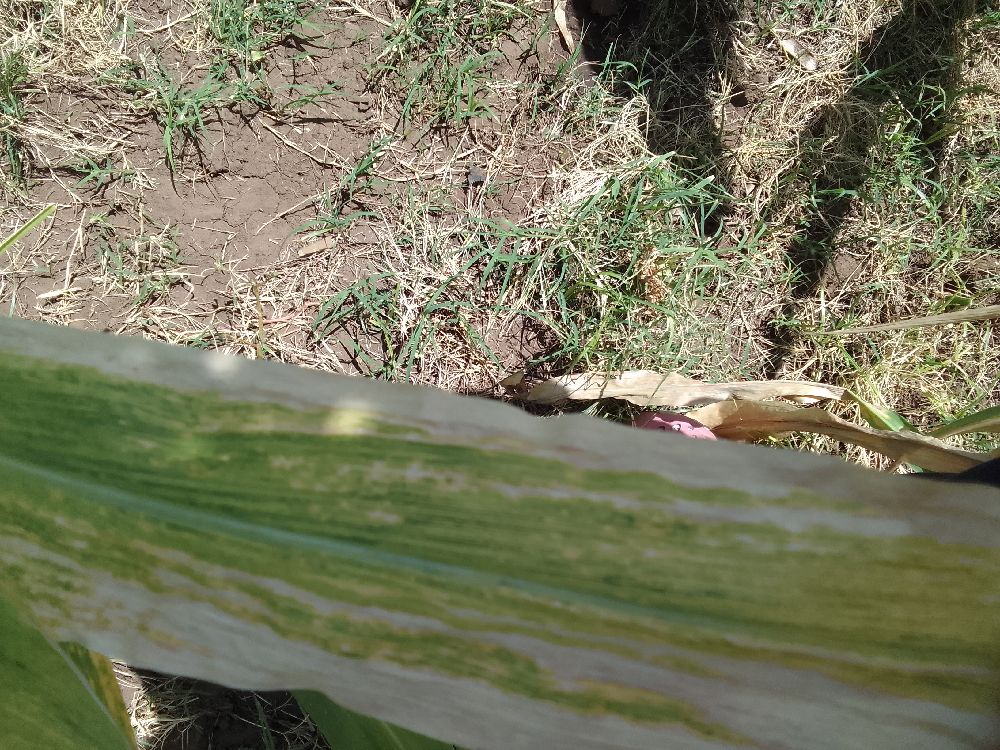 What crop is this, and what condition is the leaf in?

maize, maize lethal necrosis
